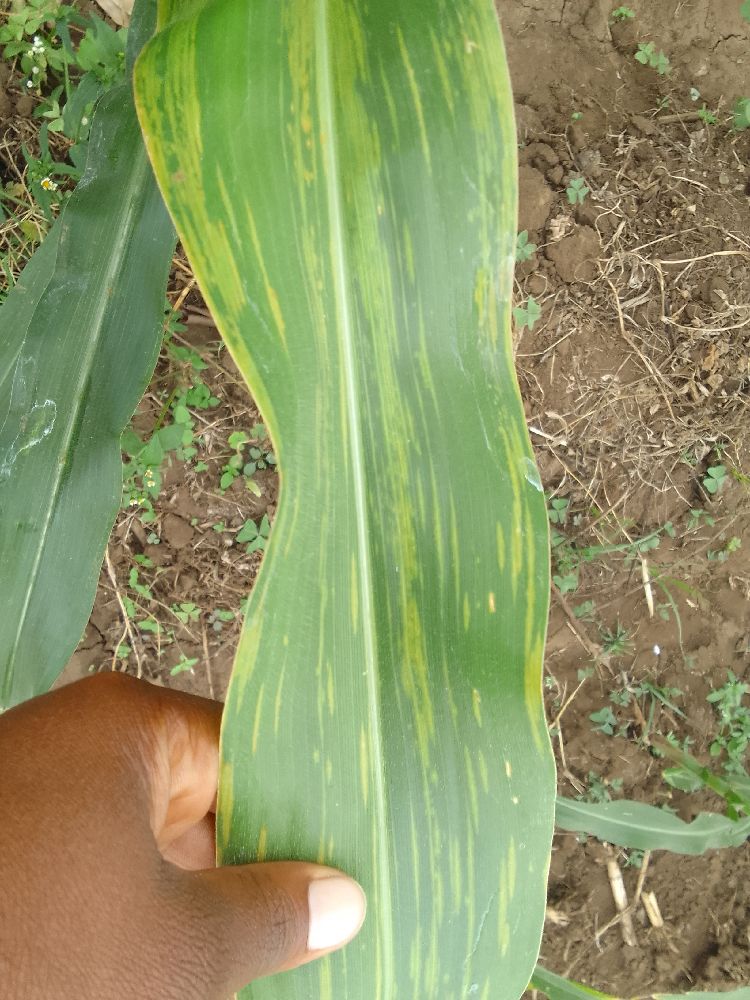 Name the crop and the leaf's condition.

maize, maize lethal necrosis
